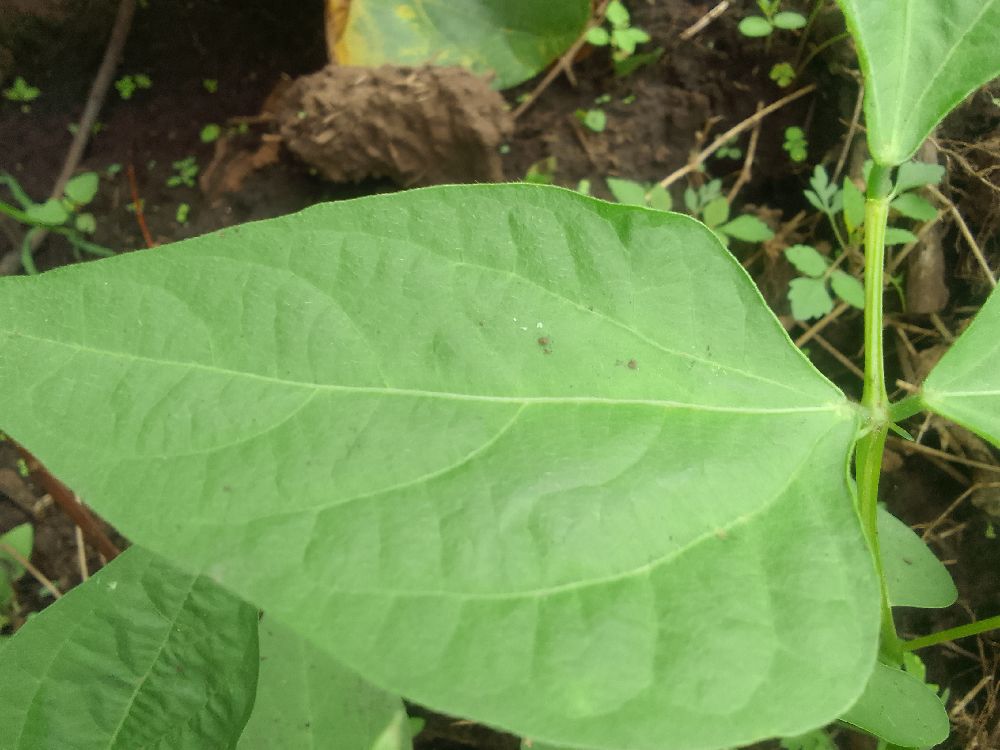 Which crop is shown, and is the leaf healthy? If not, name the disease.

common bean, healthy
